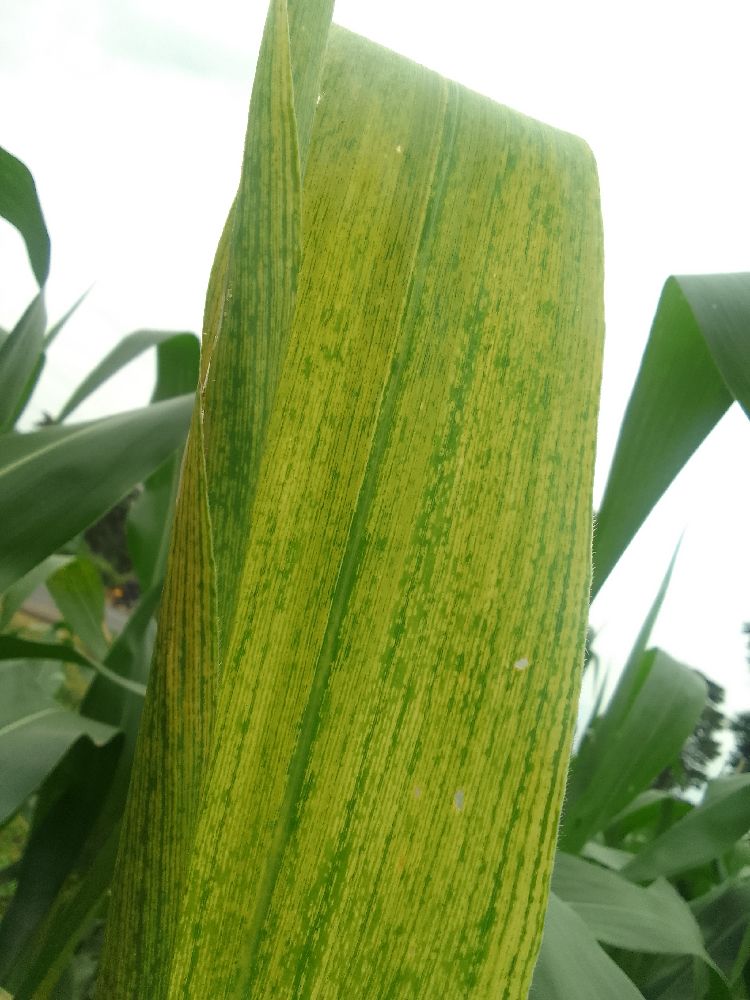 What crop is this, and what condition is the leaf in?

maize, maize lethal necrosis
